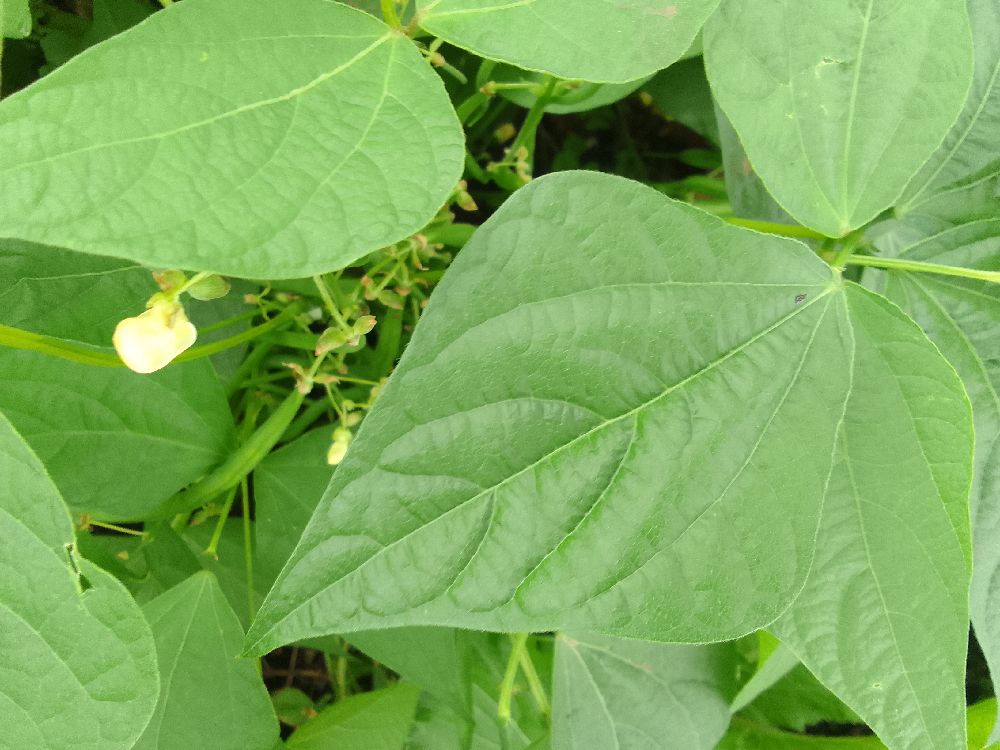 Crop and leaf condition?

common bean, healthy
